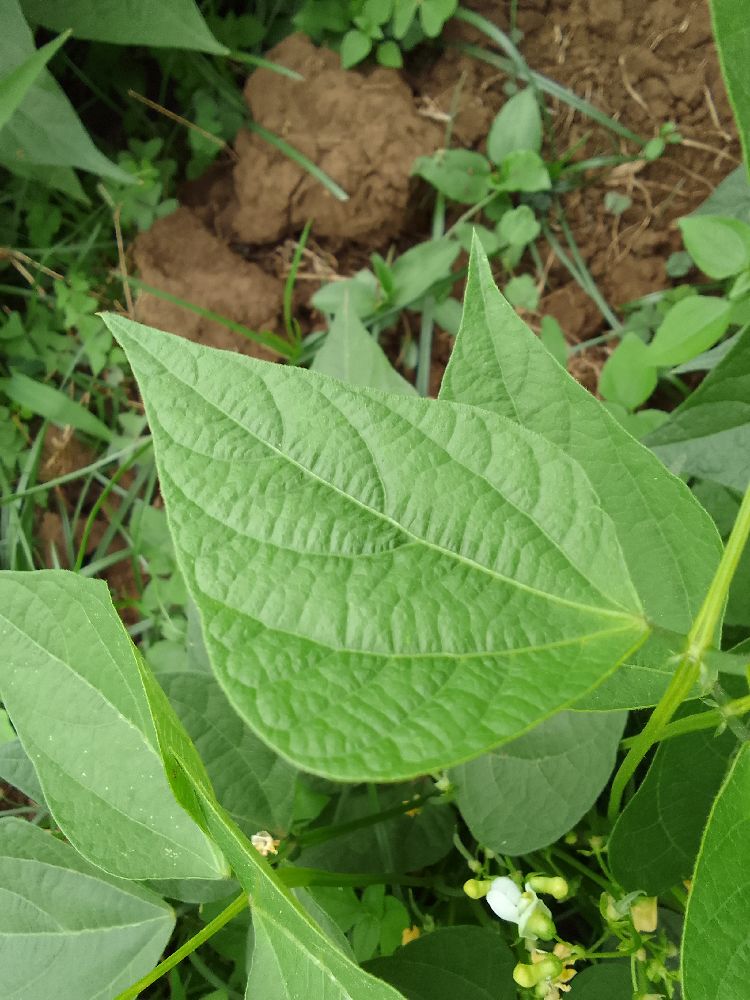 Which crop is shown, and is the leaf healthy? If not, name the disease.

common bean, healthy
